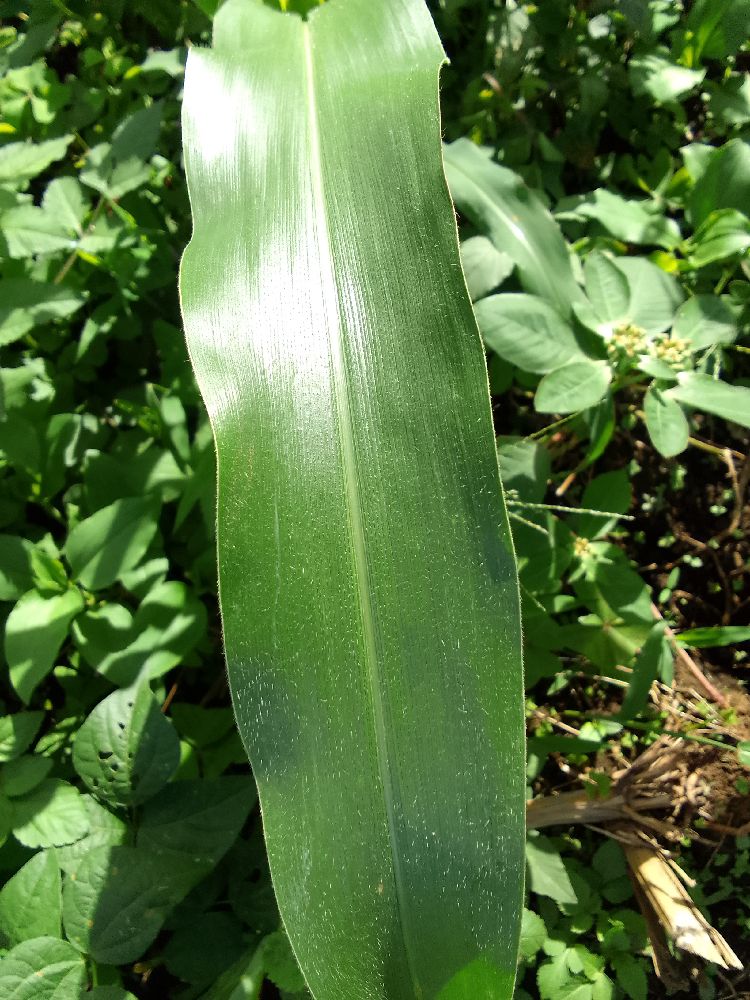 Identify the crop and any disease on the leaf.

maize, healthy
